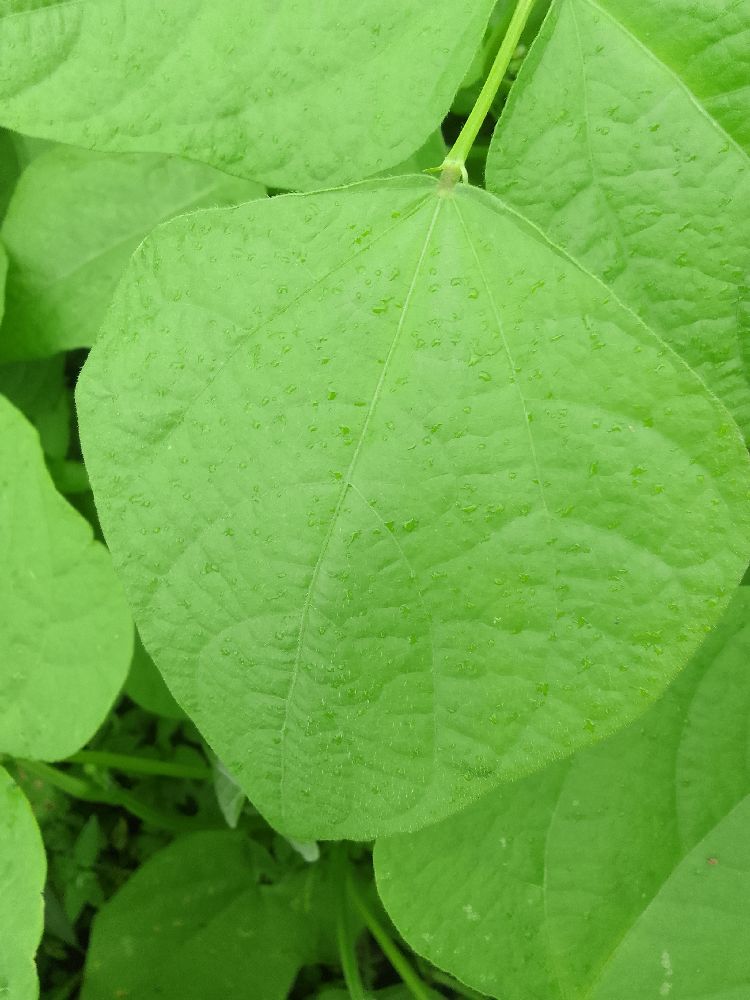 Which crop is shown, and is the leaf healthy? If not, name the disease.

common bean, healthy
